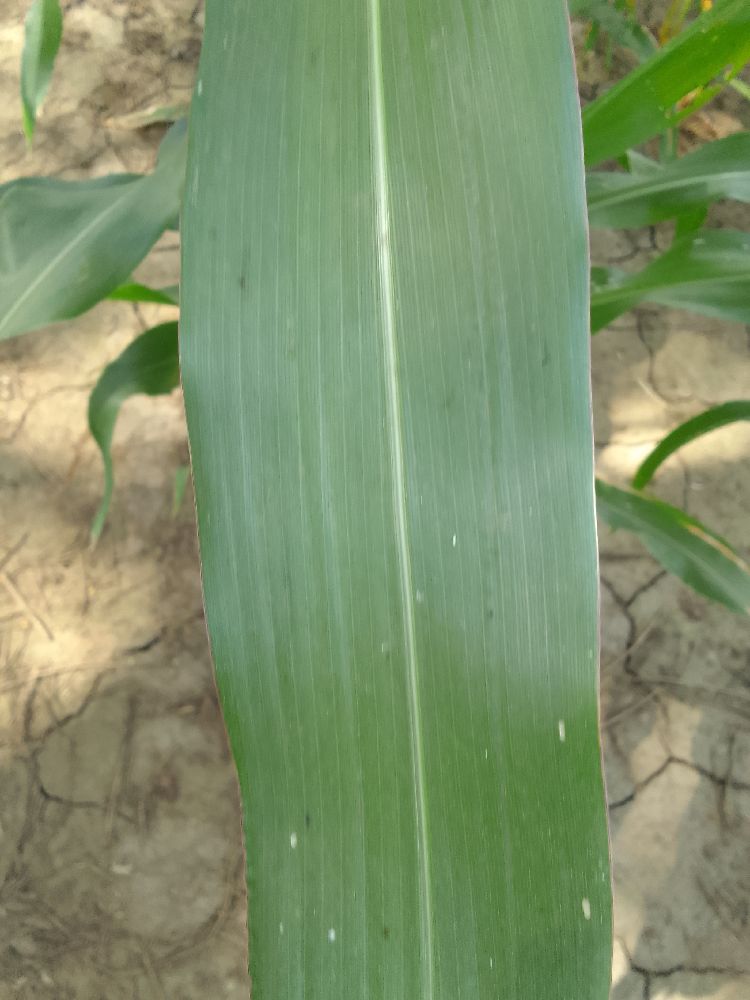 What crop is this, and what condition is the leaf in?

maize, healthy
